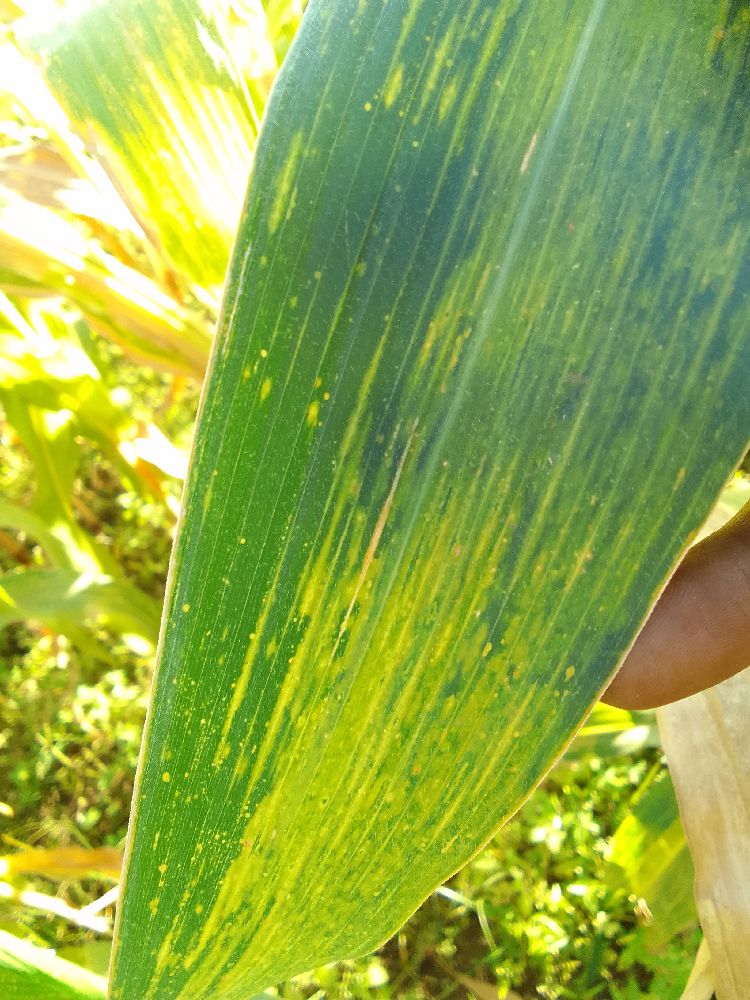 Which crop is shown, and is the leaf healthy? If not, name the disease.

maize, maize lethal necrosis
